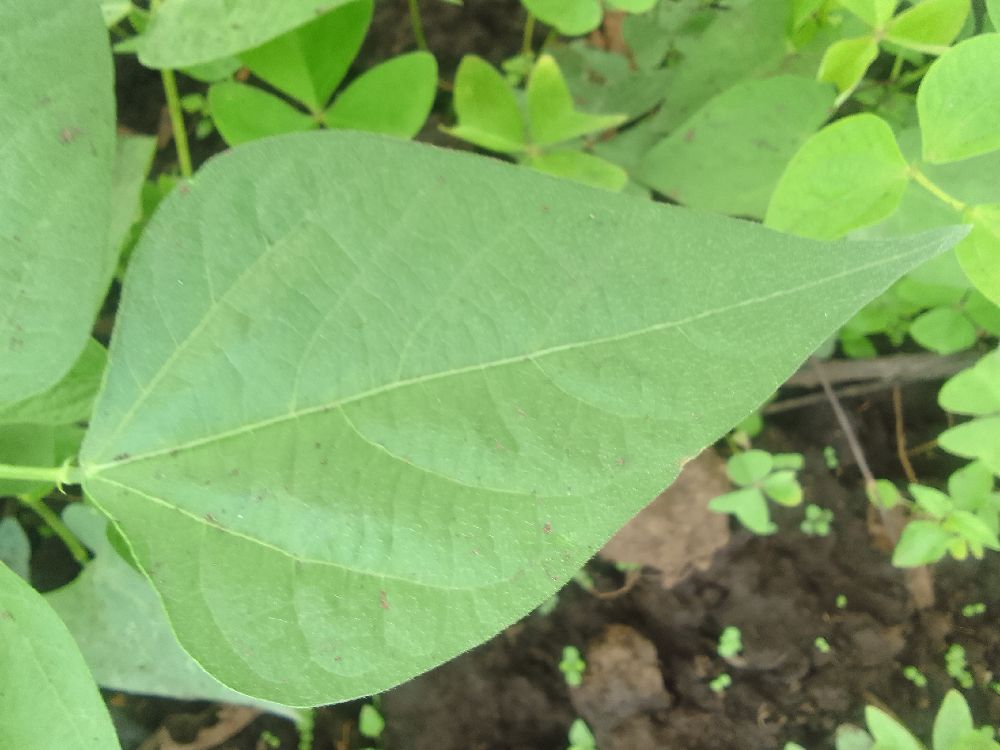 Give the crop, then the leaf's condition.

common bean, healthy
